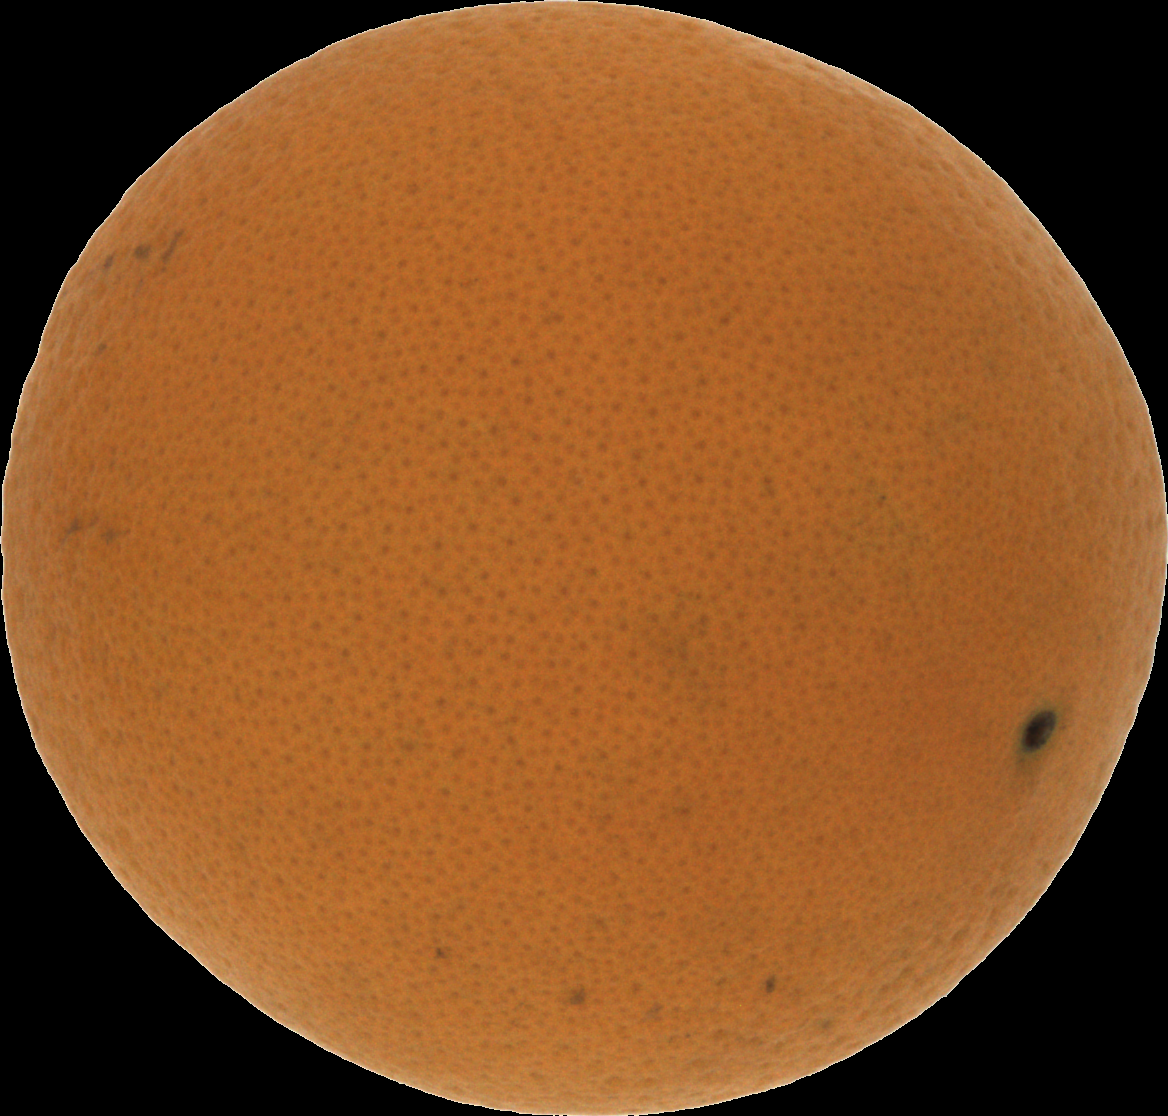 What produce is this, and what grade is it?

orange, good
